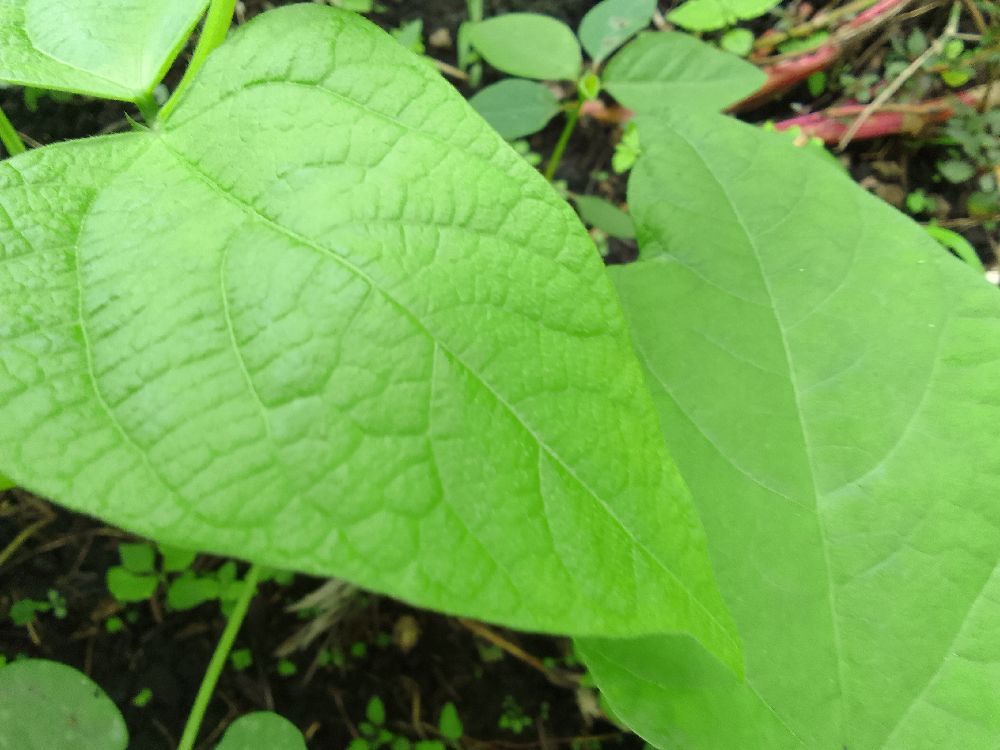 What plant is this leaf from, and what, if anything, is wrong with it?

common bean, healthy
